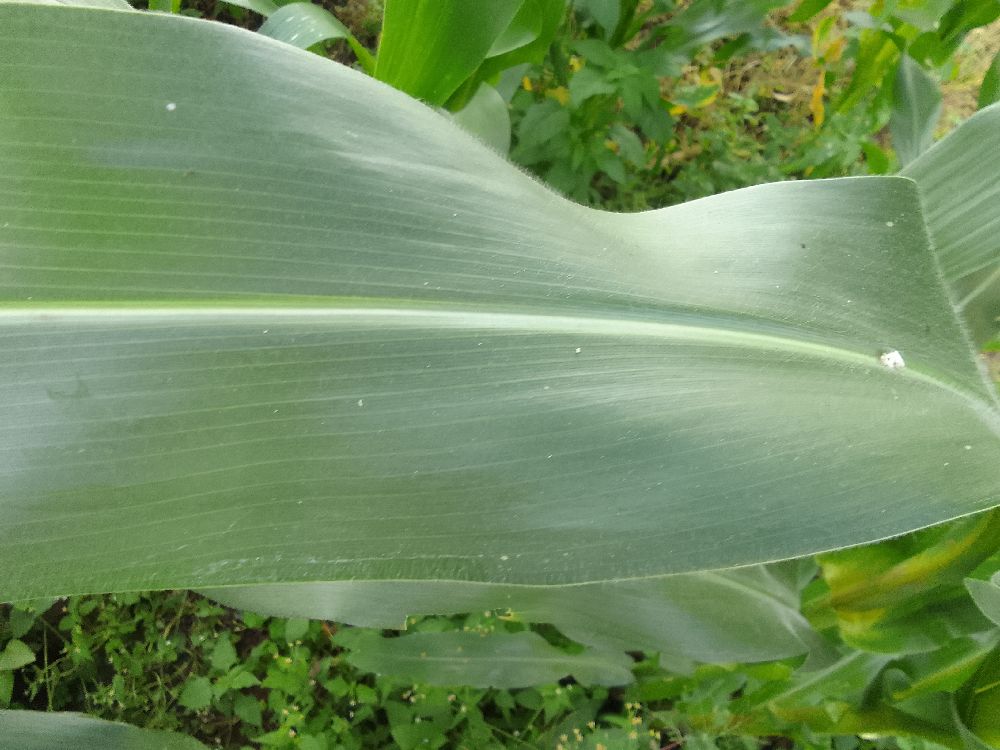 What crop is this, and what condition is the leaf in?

maize, healthy
